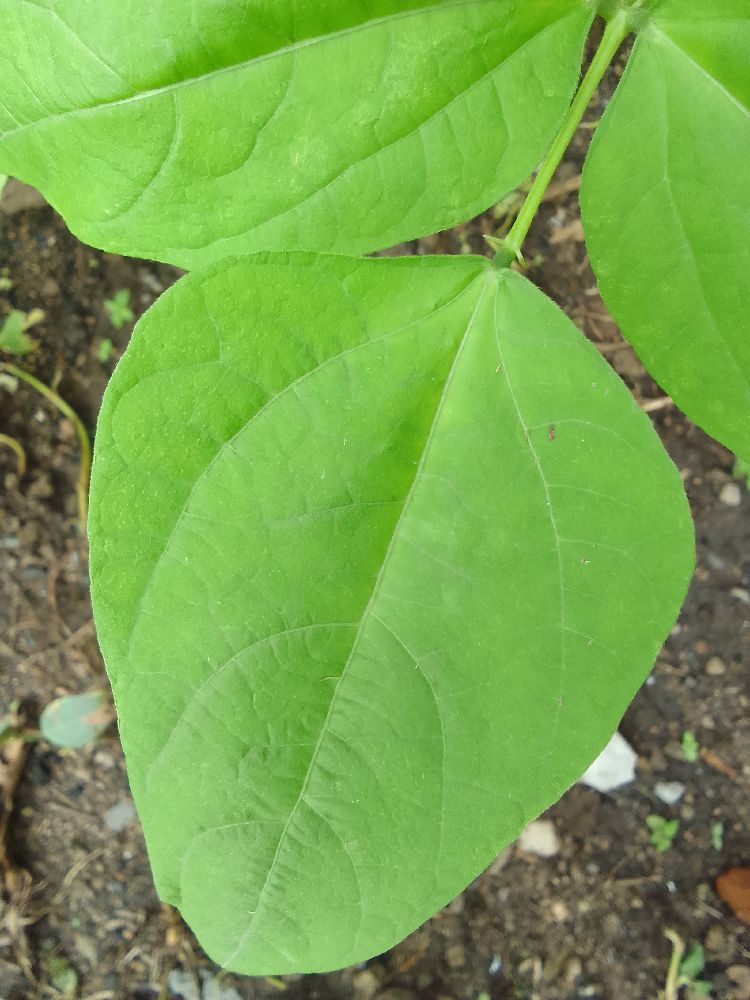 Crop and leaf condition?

common bean, healthy
